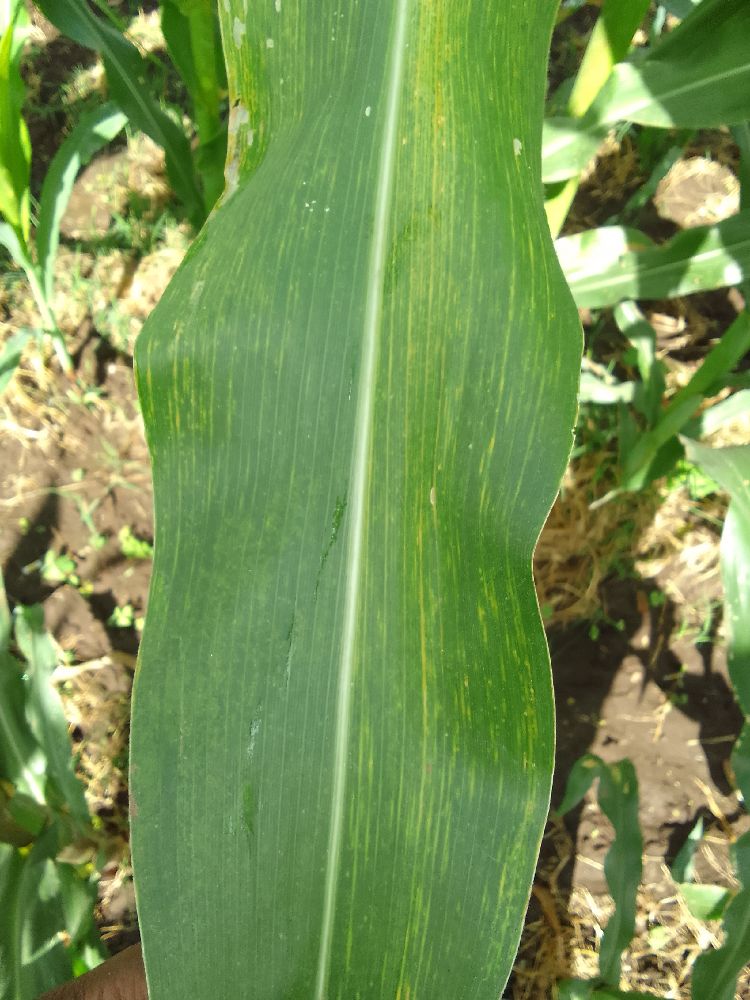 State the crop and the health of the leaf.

maize, maize lethal necrosis
